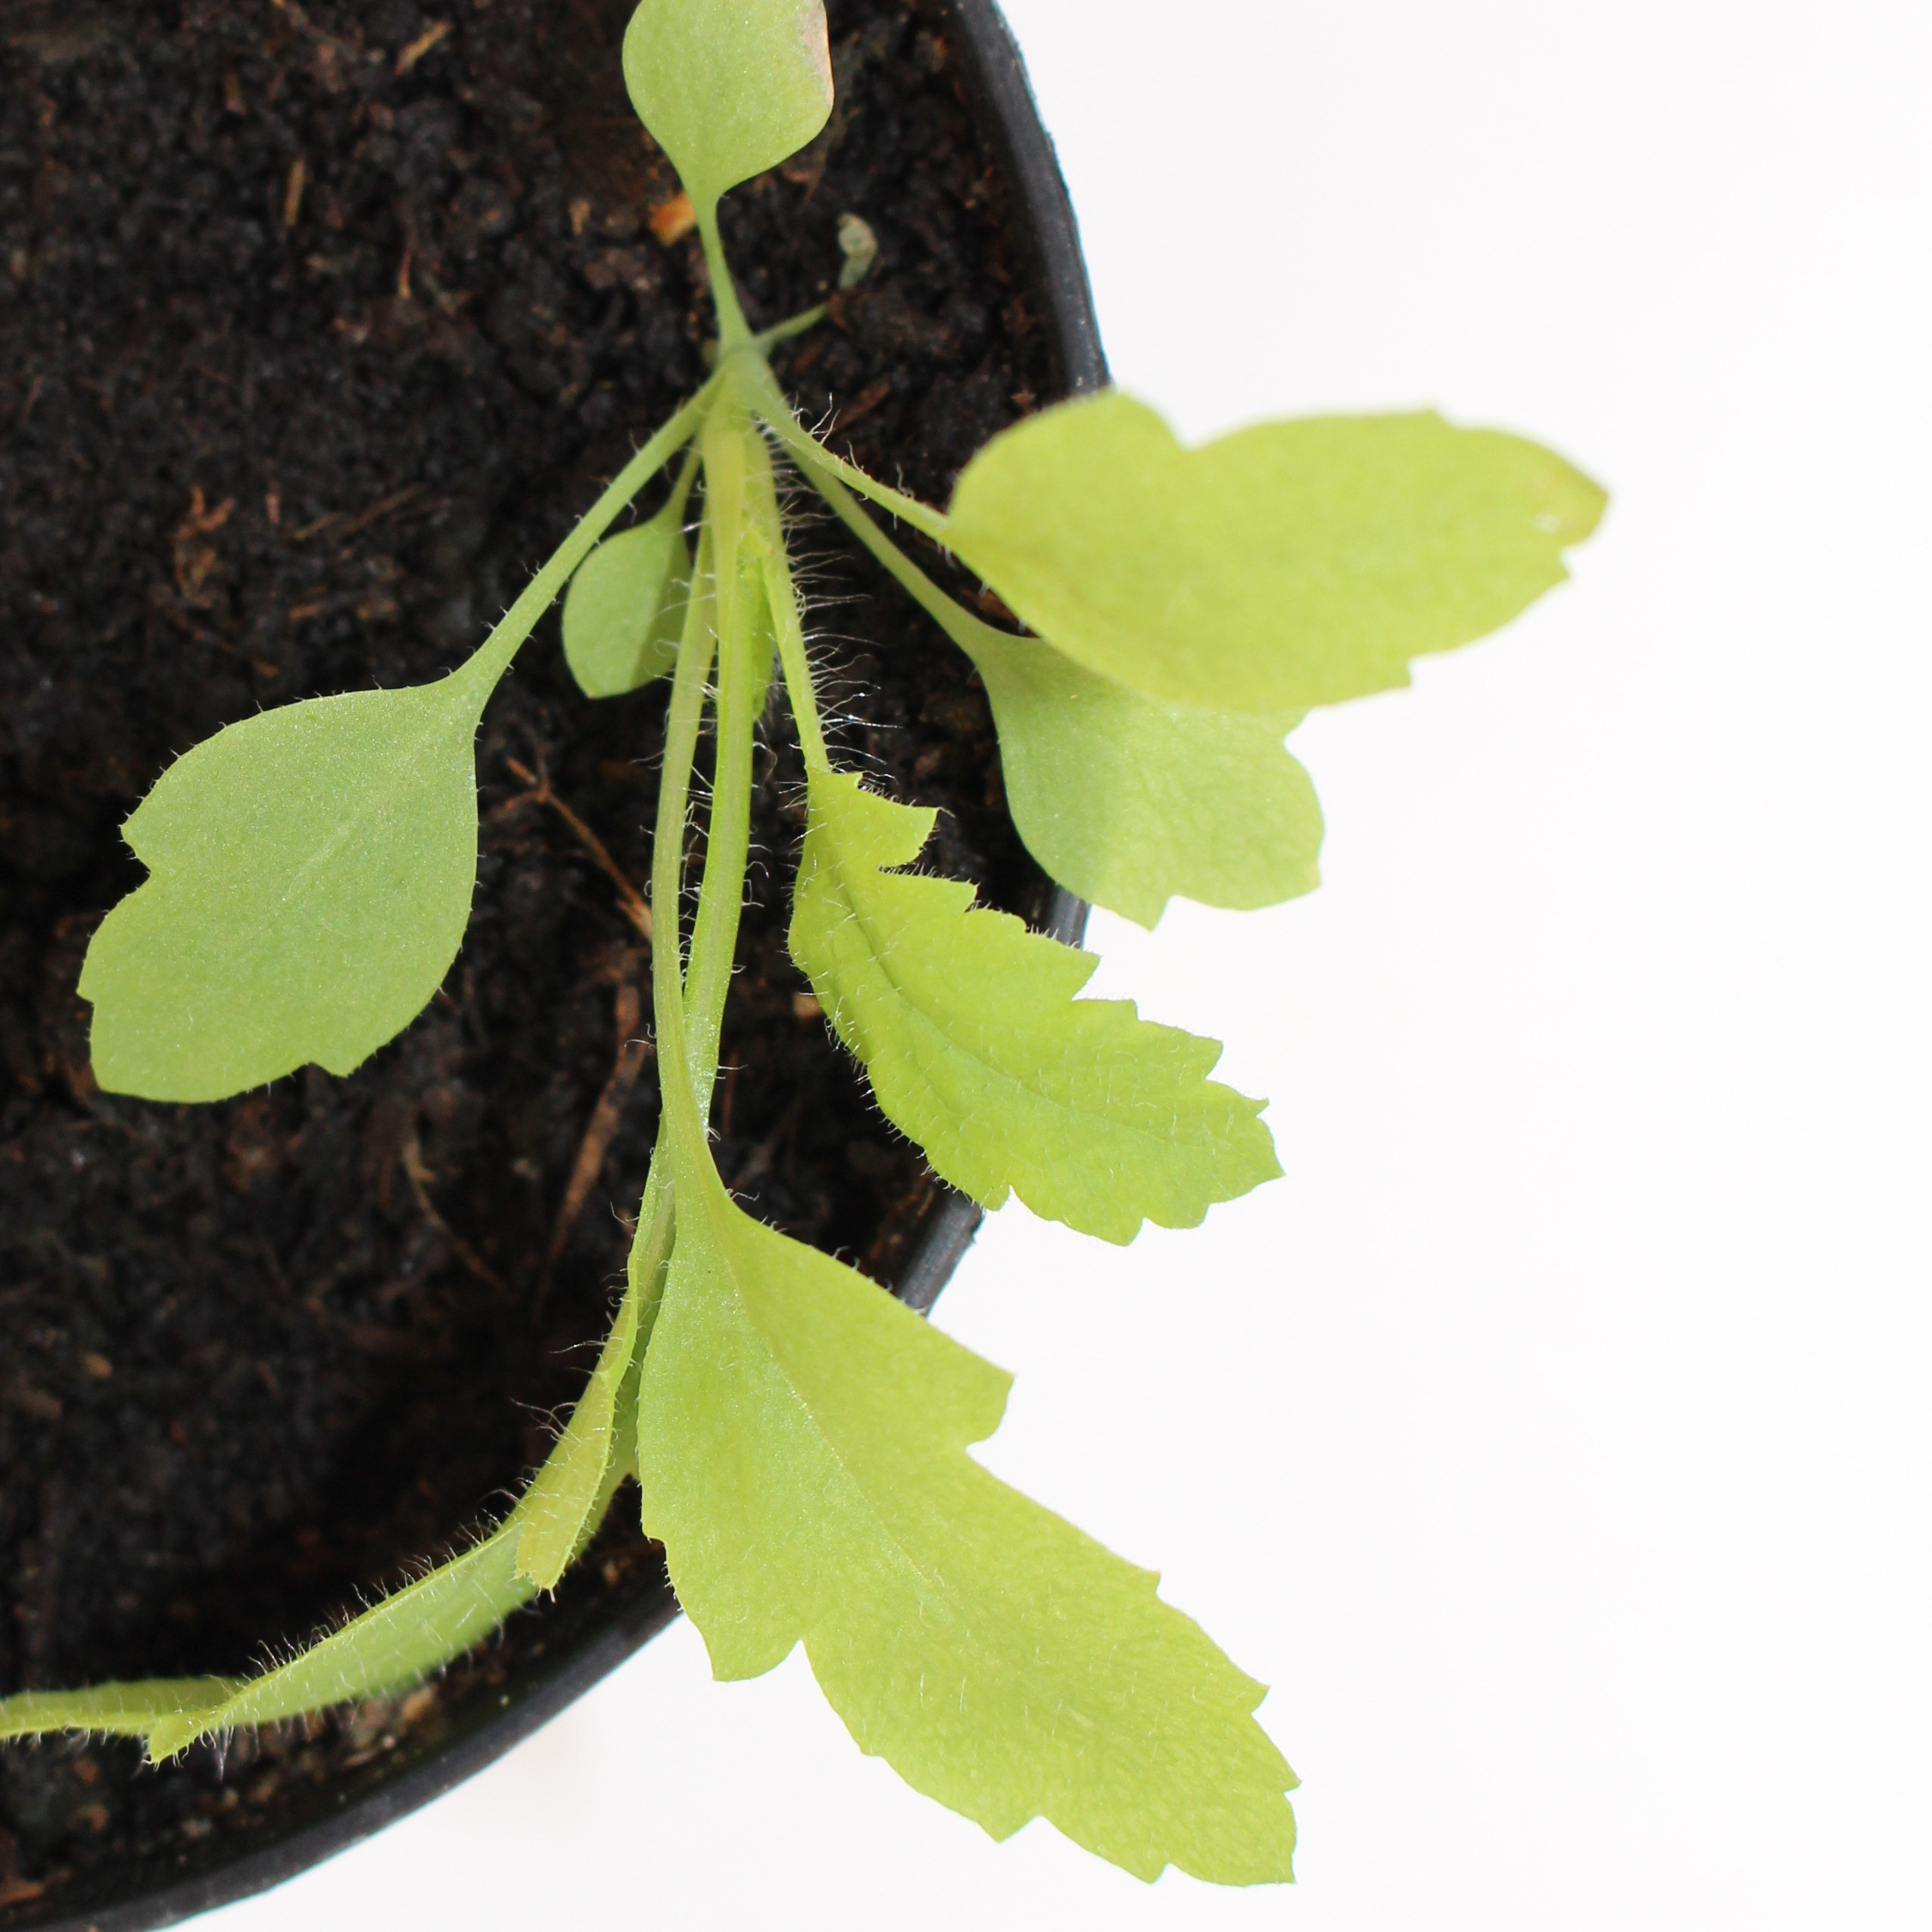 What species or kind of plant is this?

Papaver rhoeas
